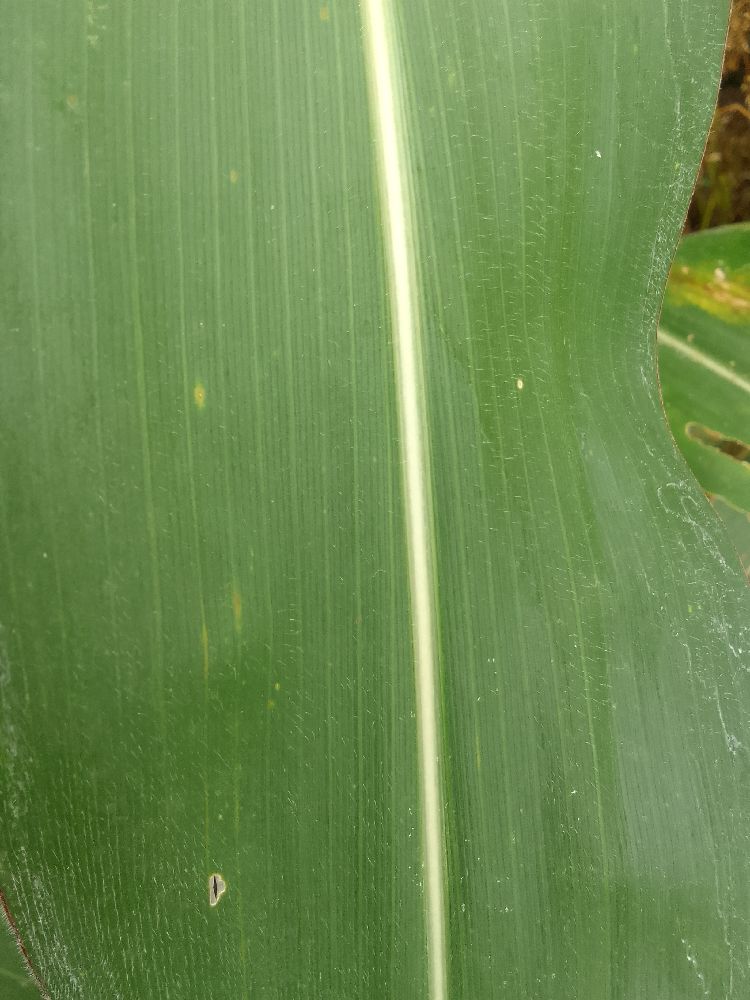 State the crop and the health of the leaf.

maize, healthy
